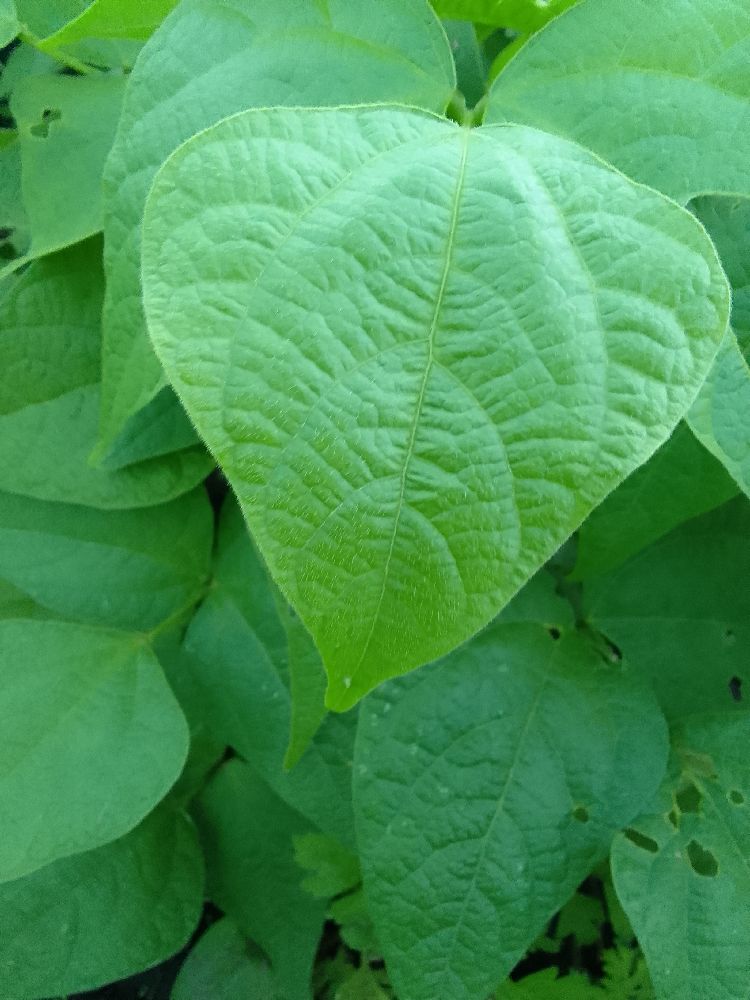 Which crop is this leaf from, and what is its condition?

common bean, healthy
